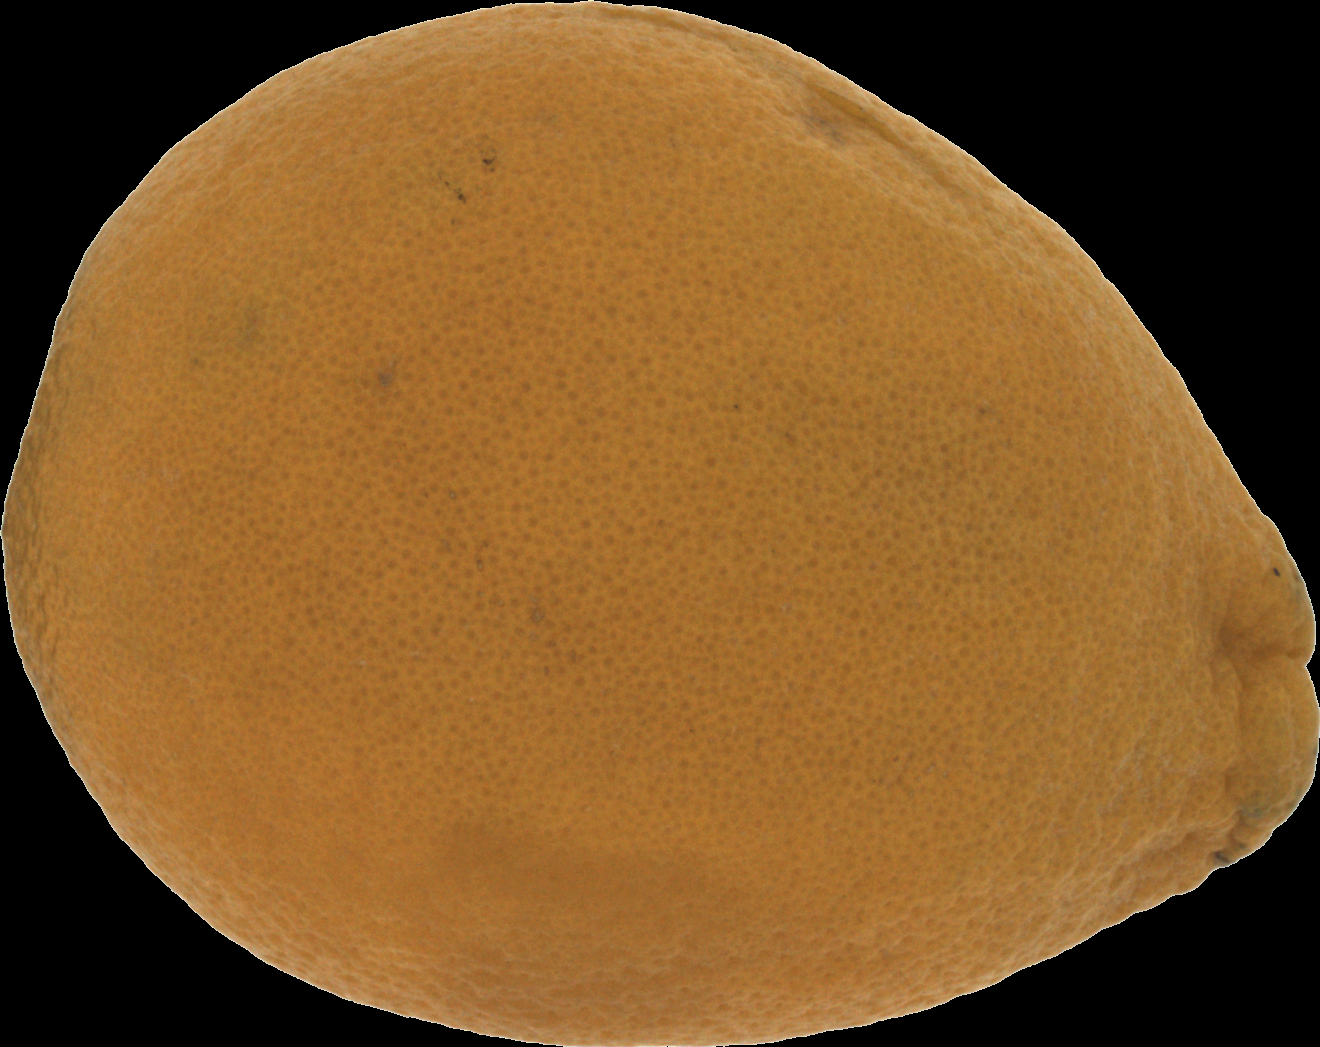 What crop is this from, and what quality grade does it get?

orange, bad
